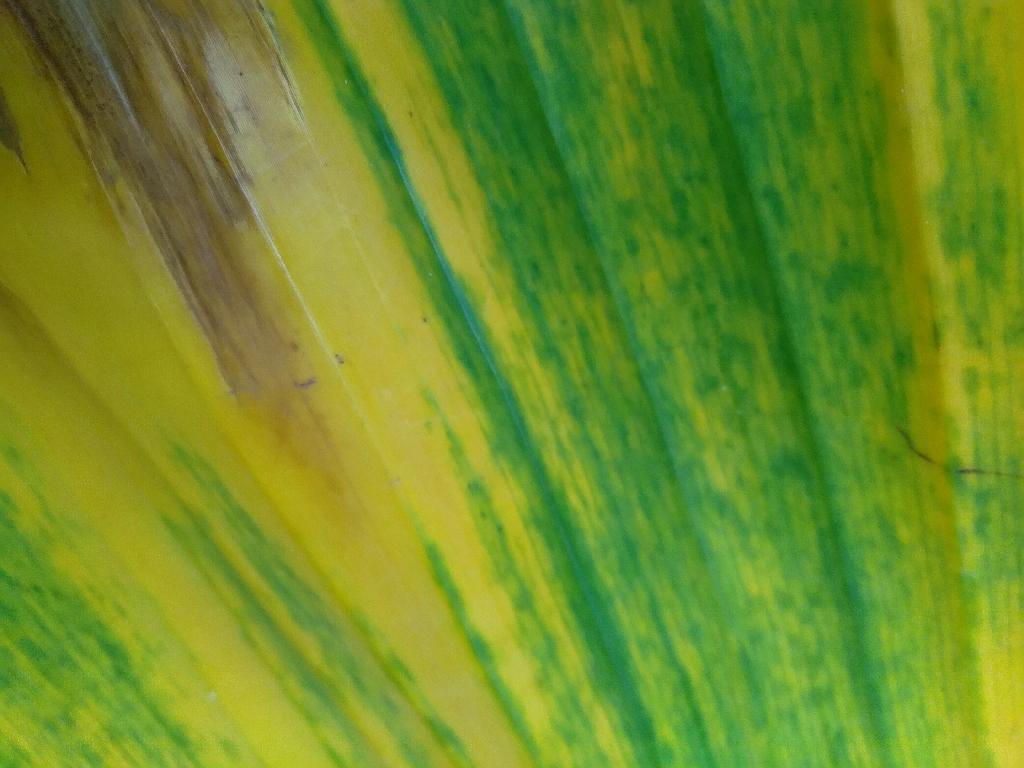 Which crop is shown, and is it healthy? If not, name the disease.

banana, fusarium wilt race 1
